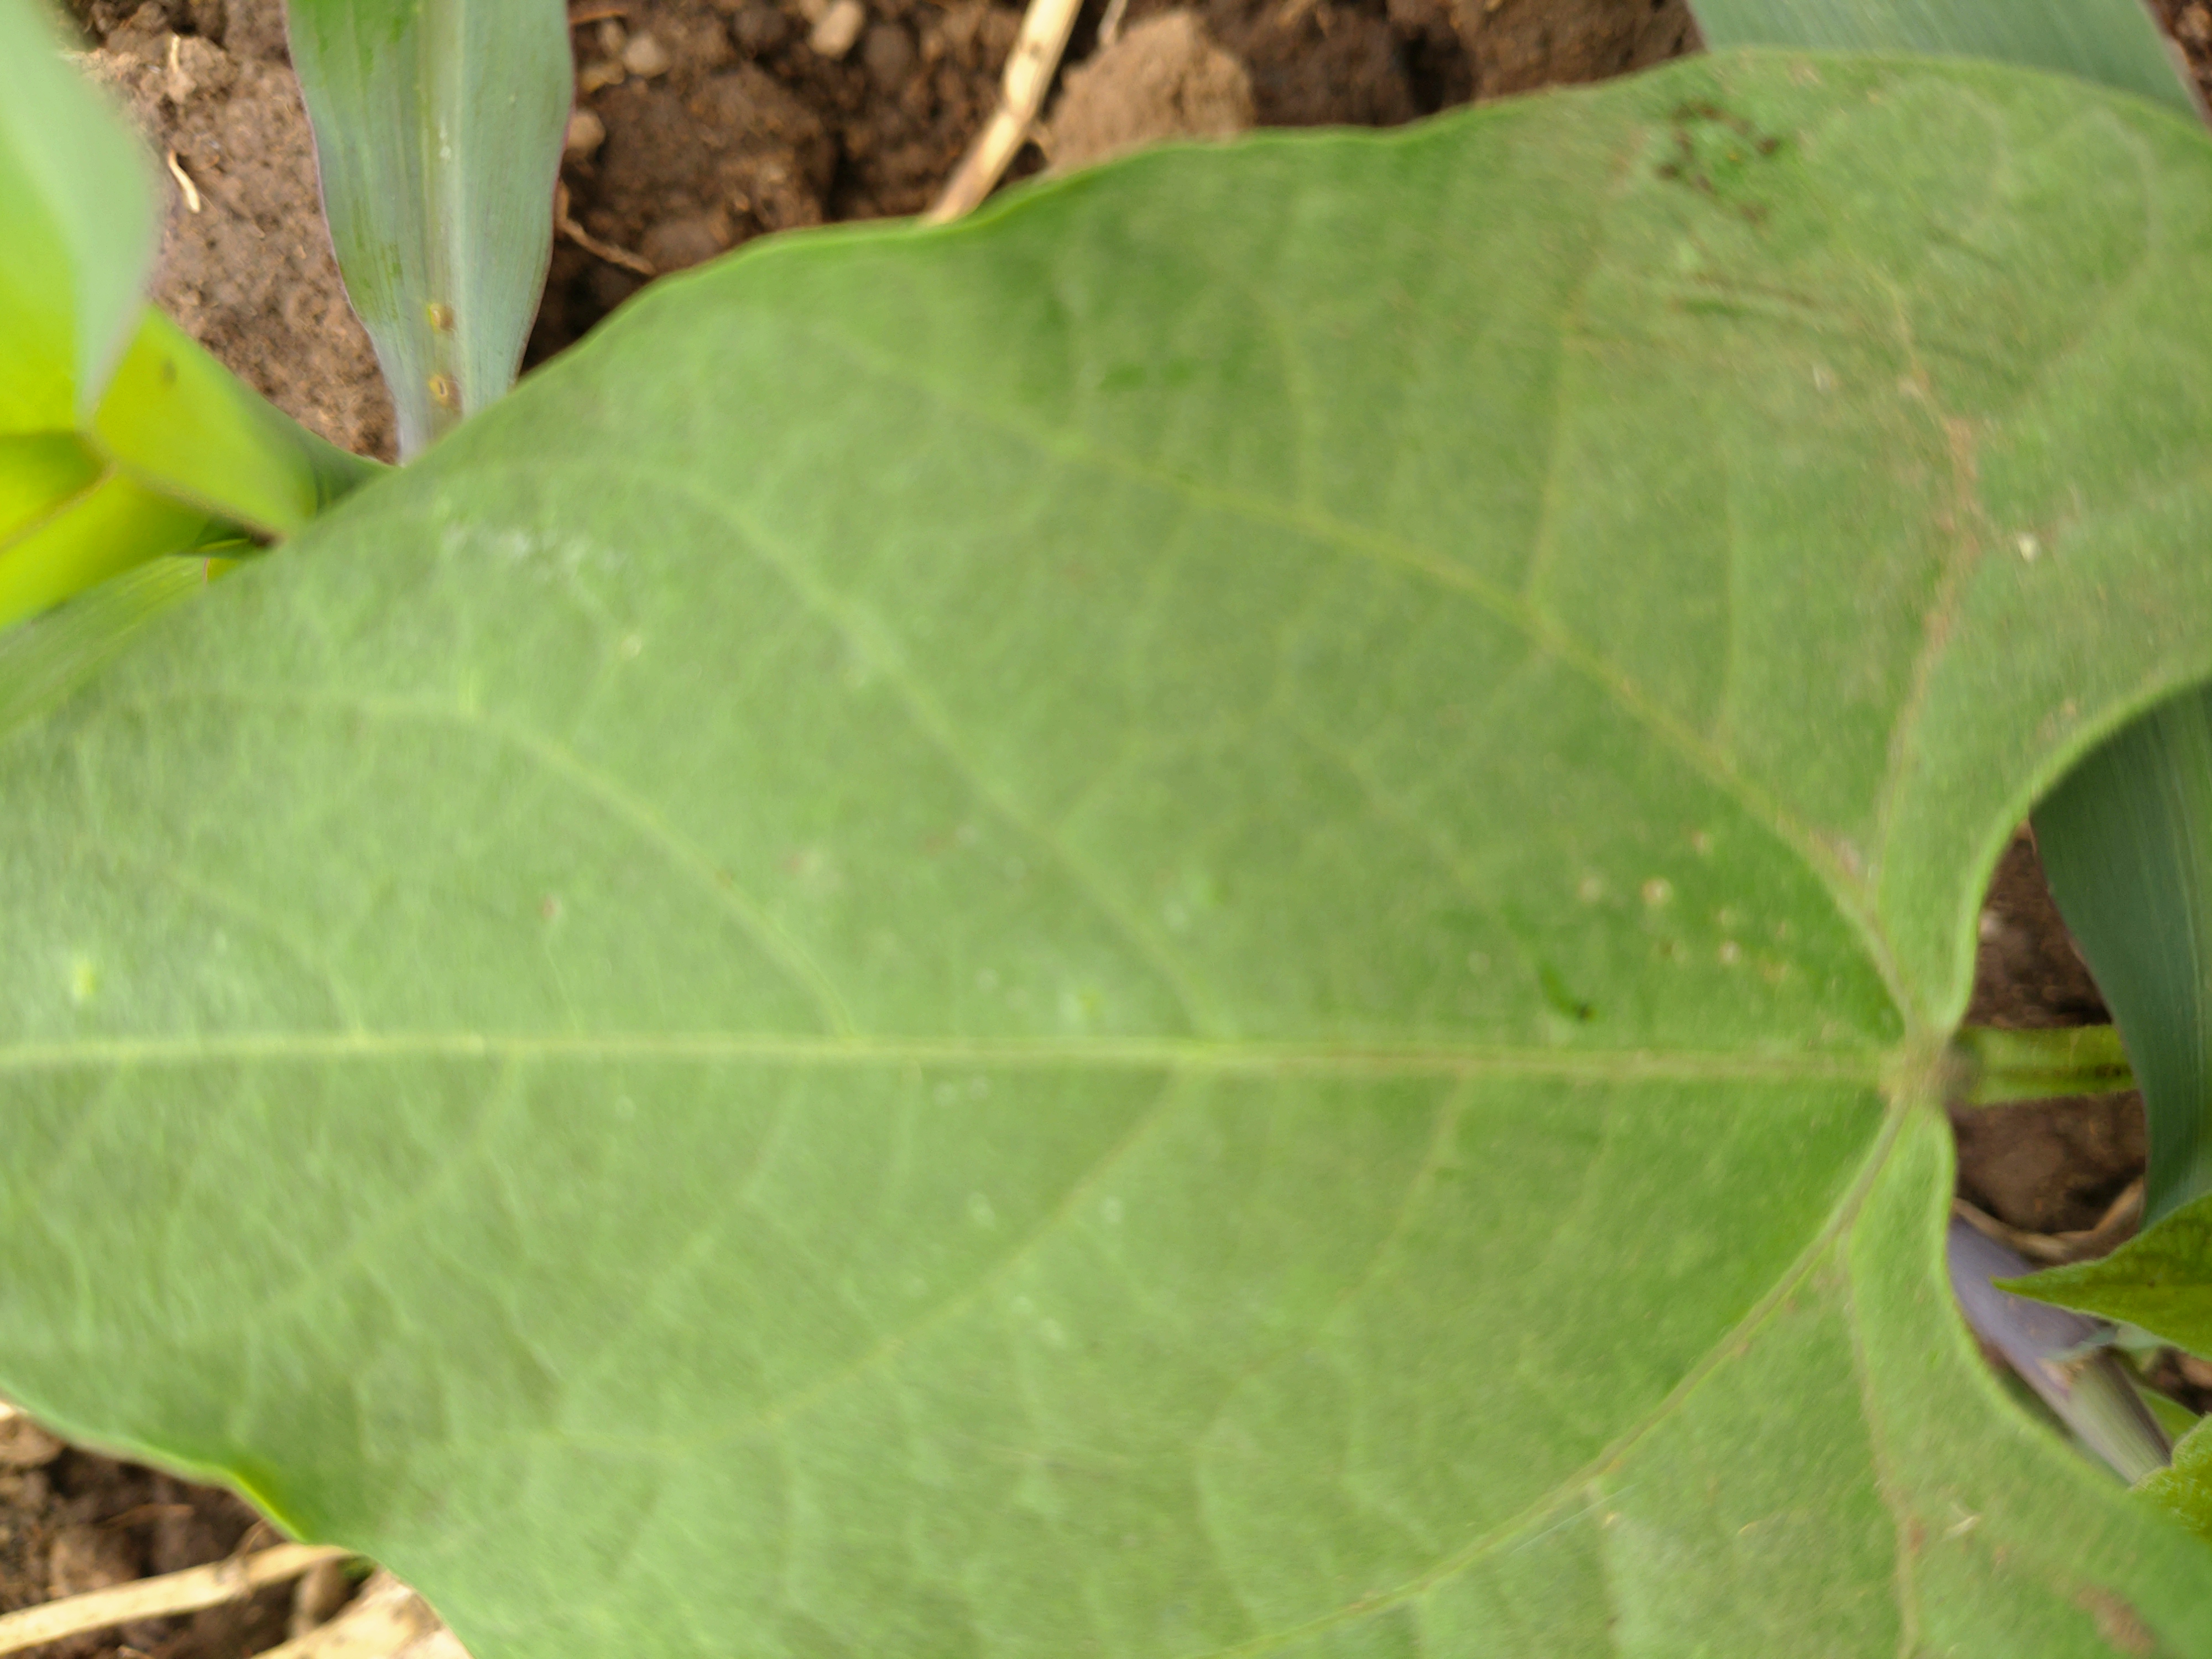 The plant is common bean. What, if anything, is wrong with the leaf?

healthy
